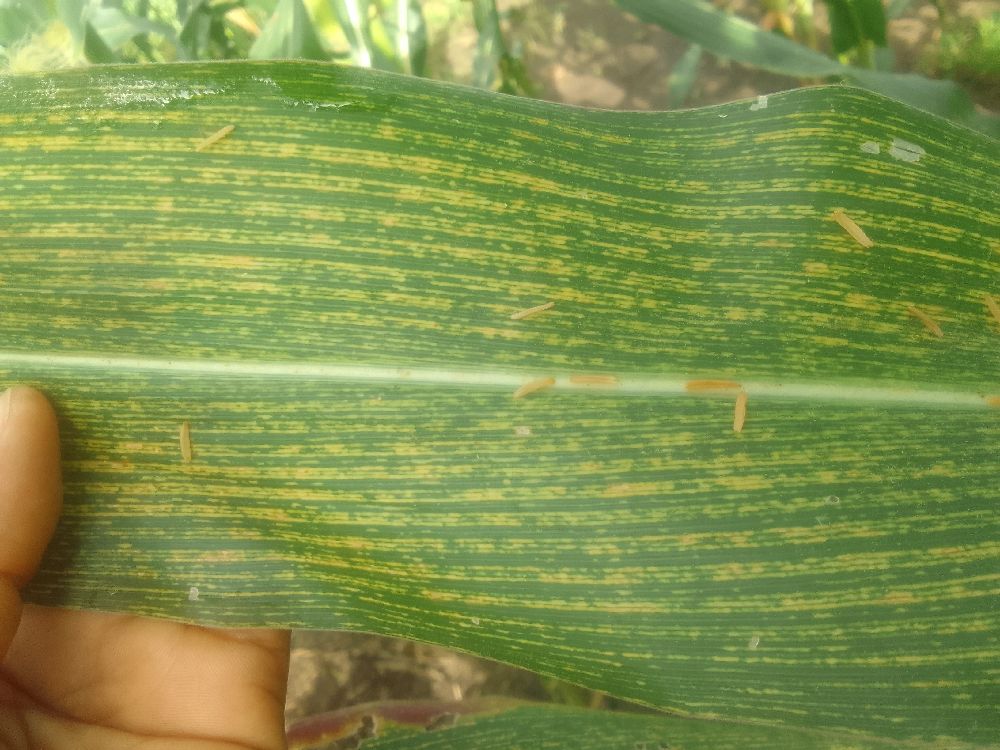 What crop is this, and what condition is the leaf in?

maize, maize streak virus
